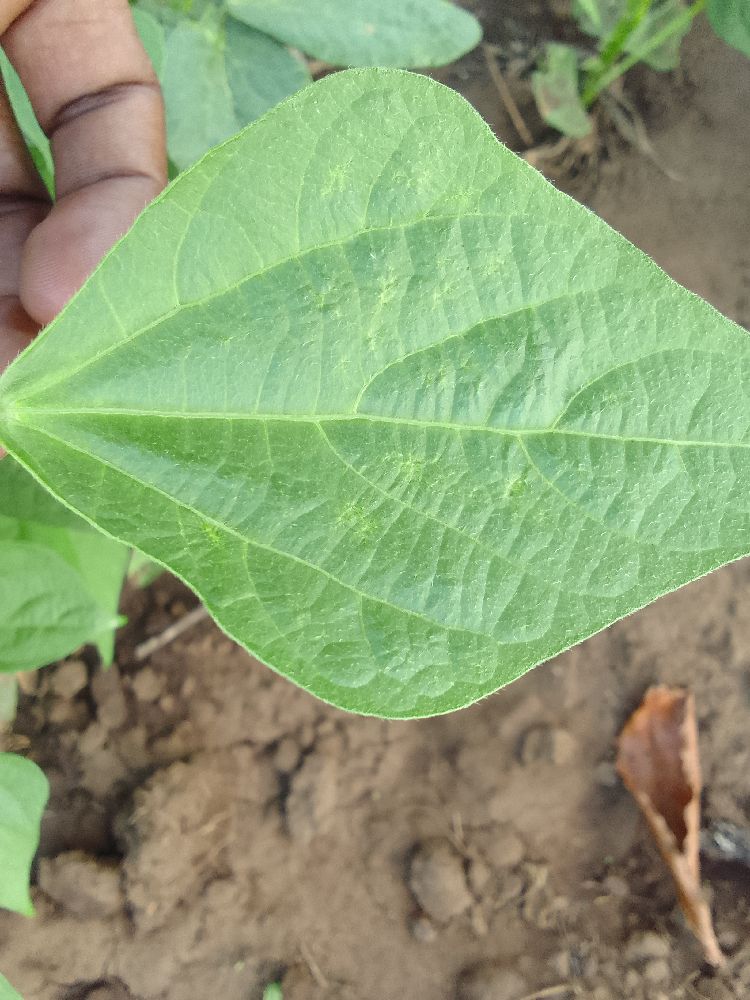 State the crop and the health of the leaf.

common bean, healthy
